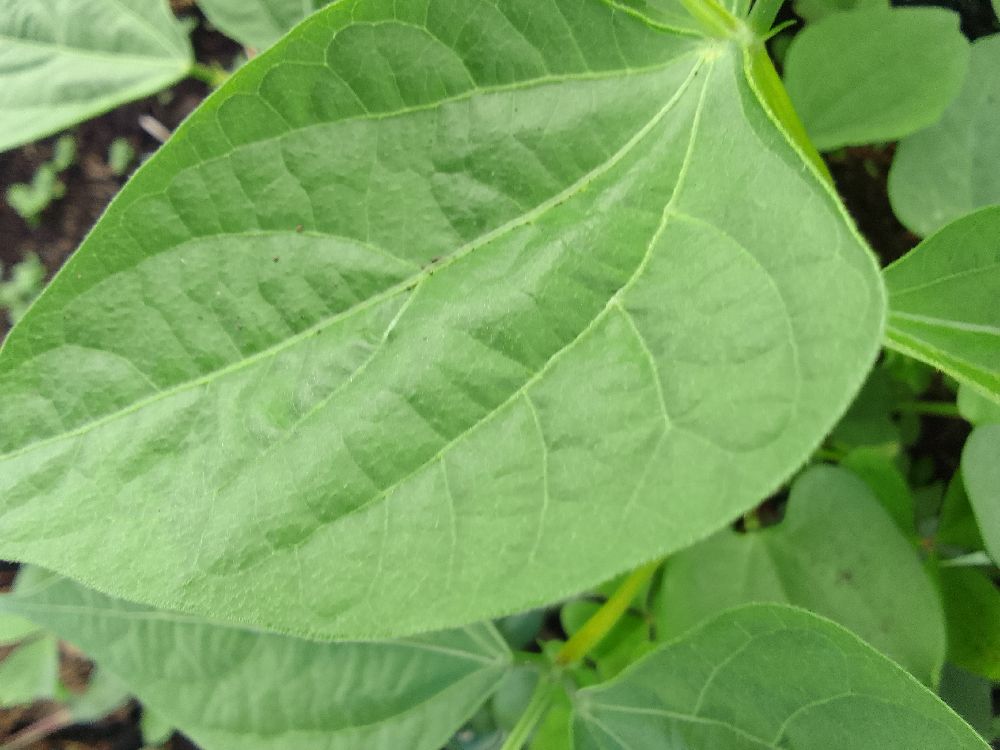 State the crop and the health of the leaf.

common bean, healthy
